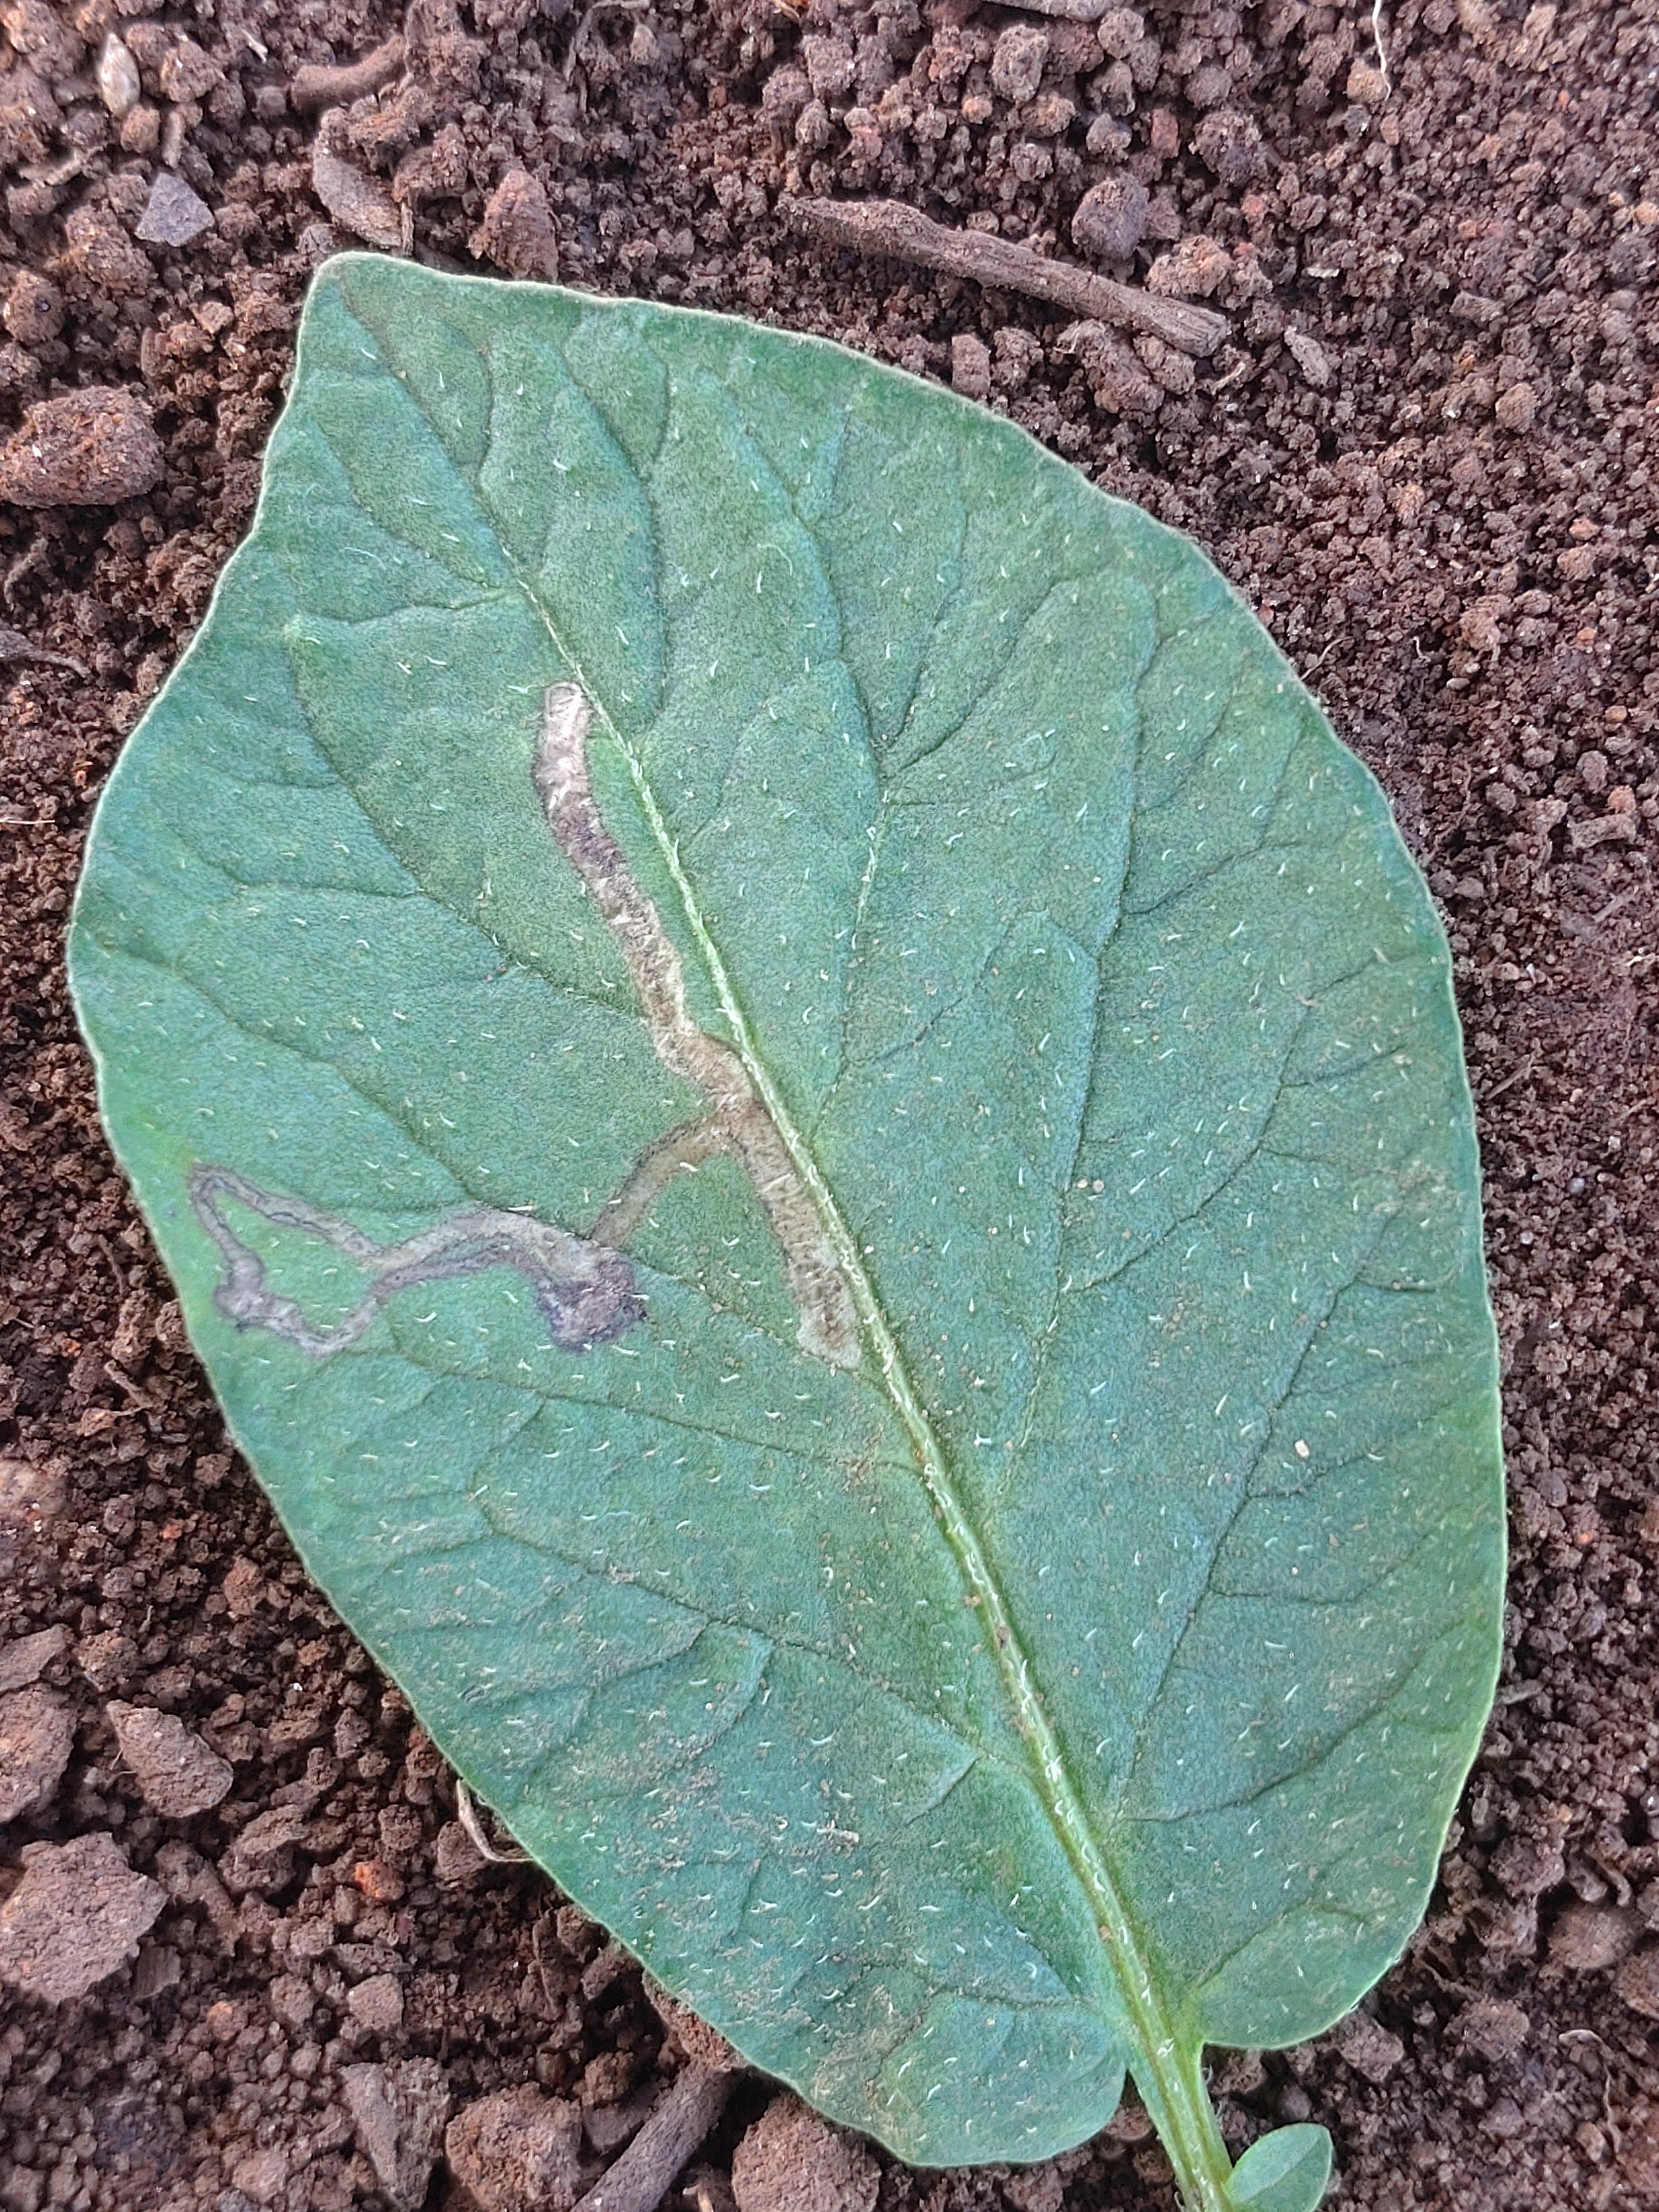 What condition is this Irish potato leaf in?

early blight
